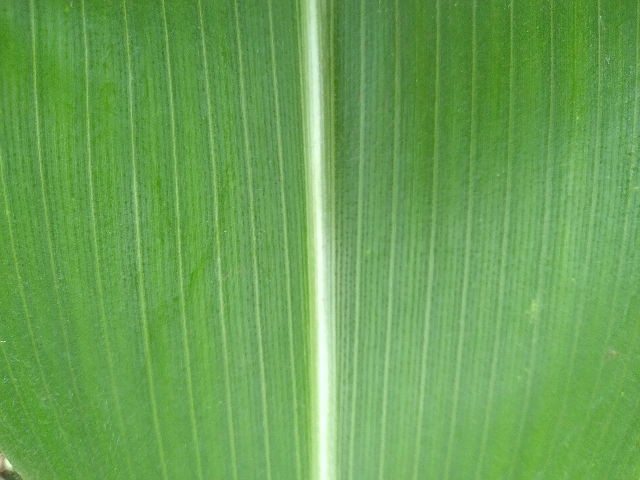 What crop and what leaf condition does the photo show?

maize, healthy
